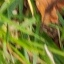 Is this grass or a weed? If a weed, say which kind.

grass
